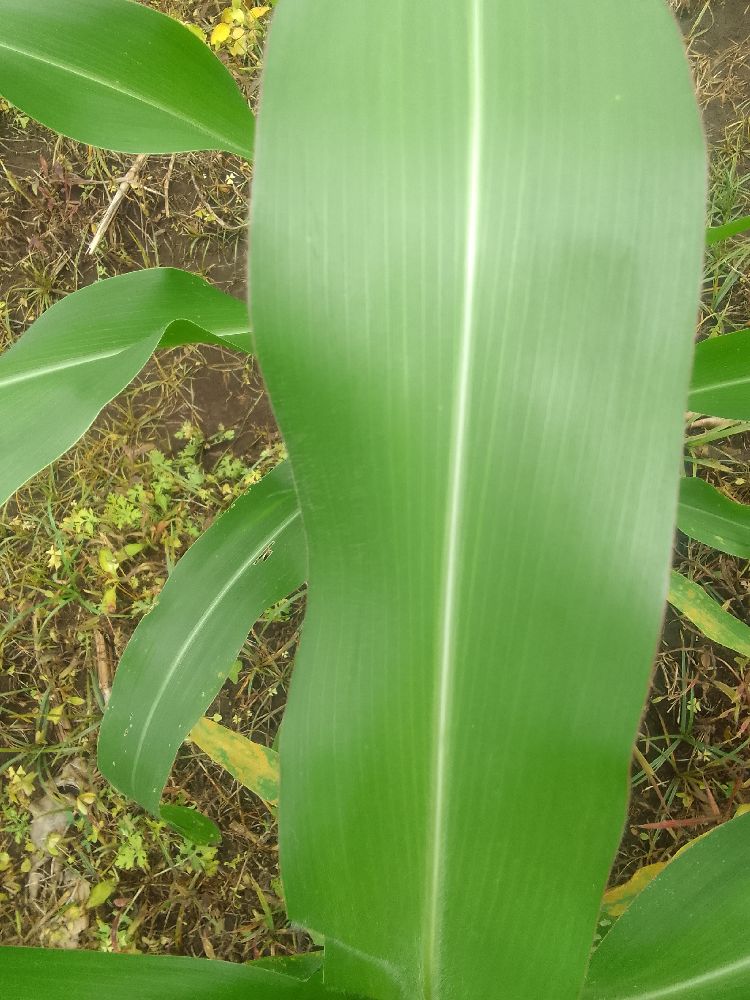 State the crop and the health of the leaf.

maize, healthy
